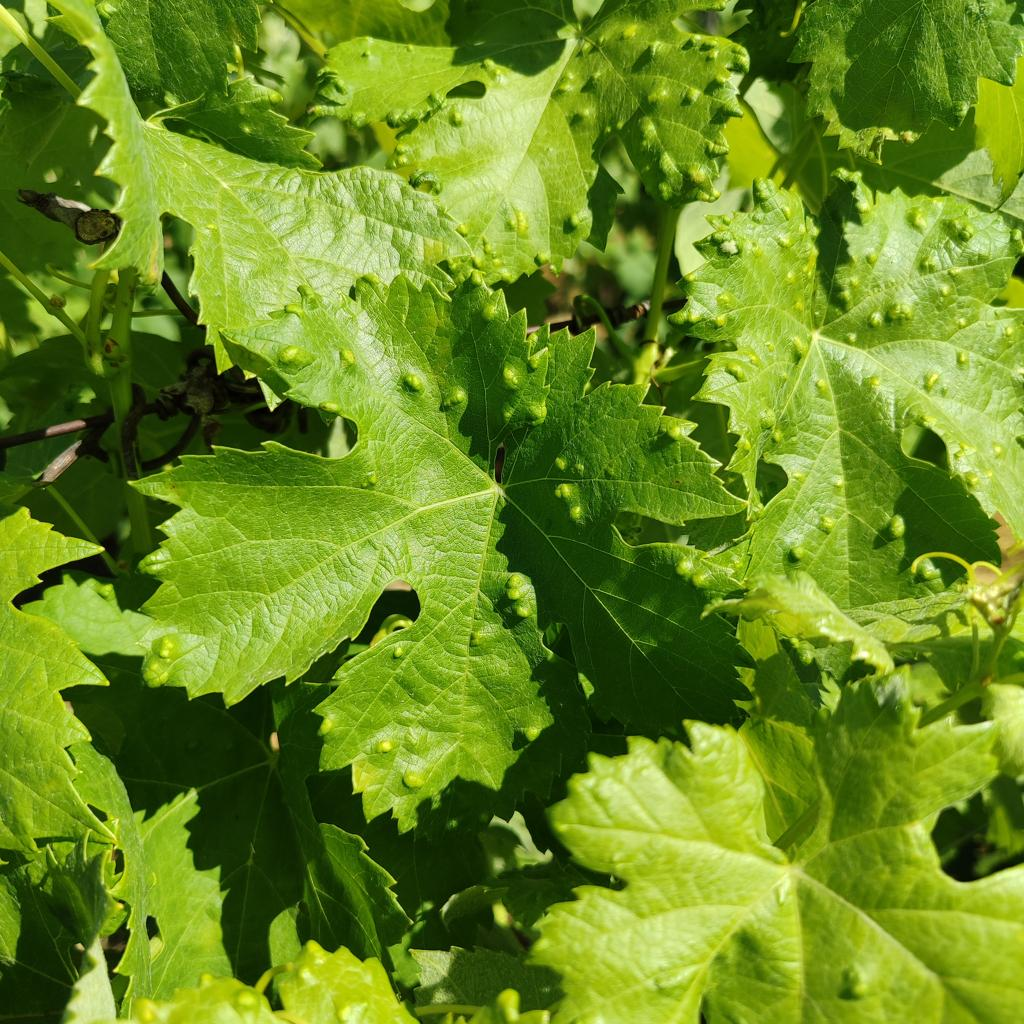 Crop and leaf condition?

grapevine, erineum mite
